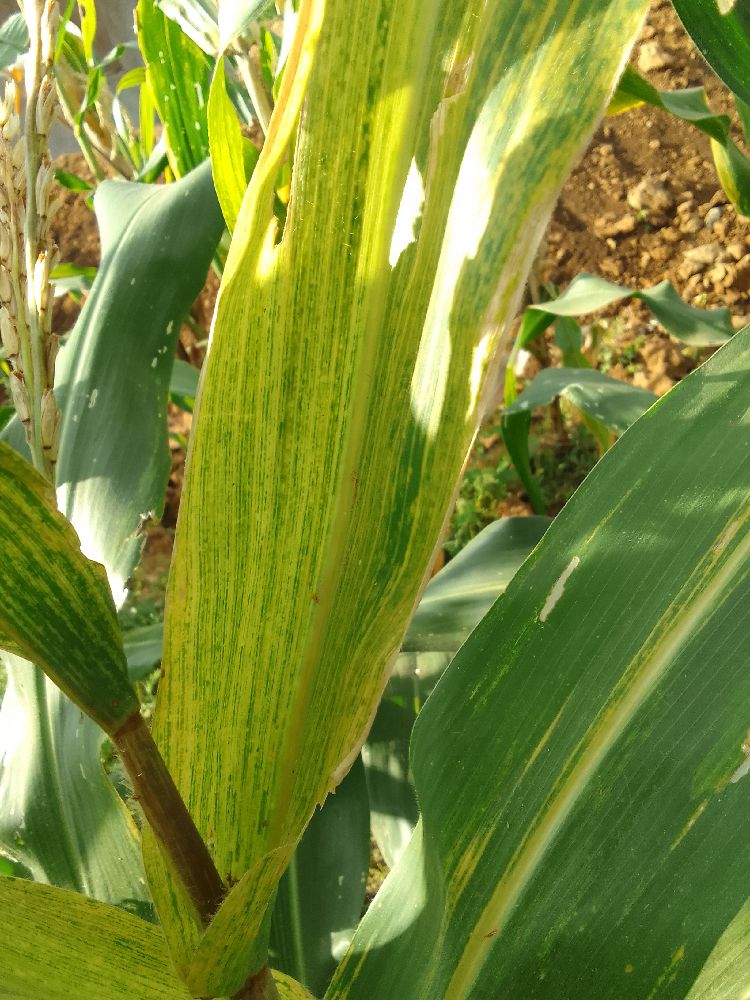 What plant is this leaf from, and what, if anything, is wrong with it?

maize, maize lethal necrosis
